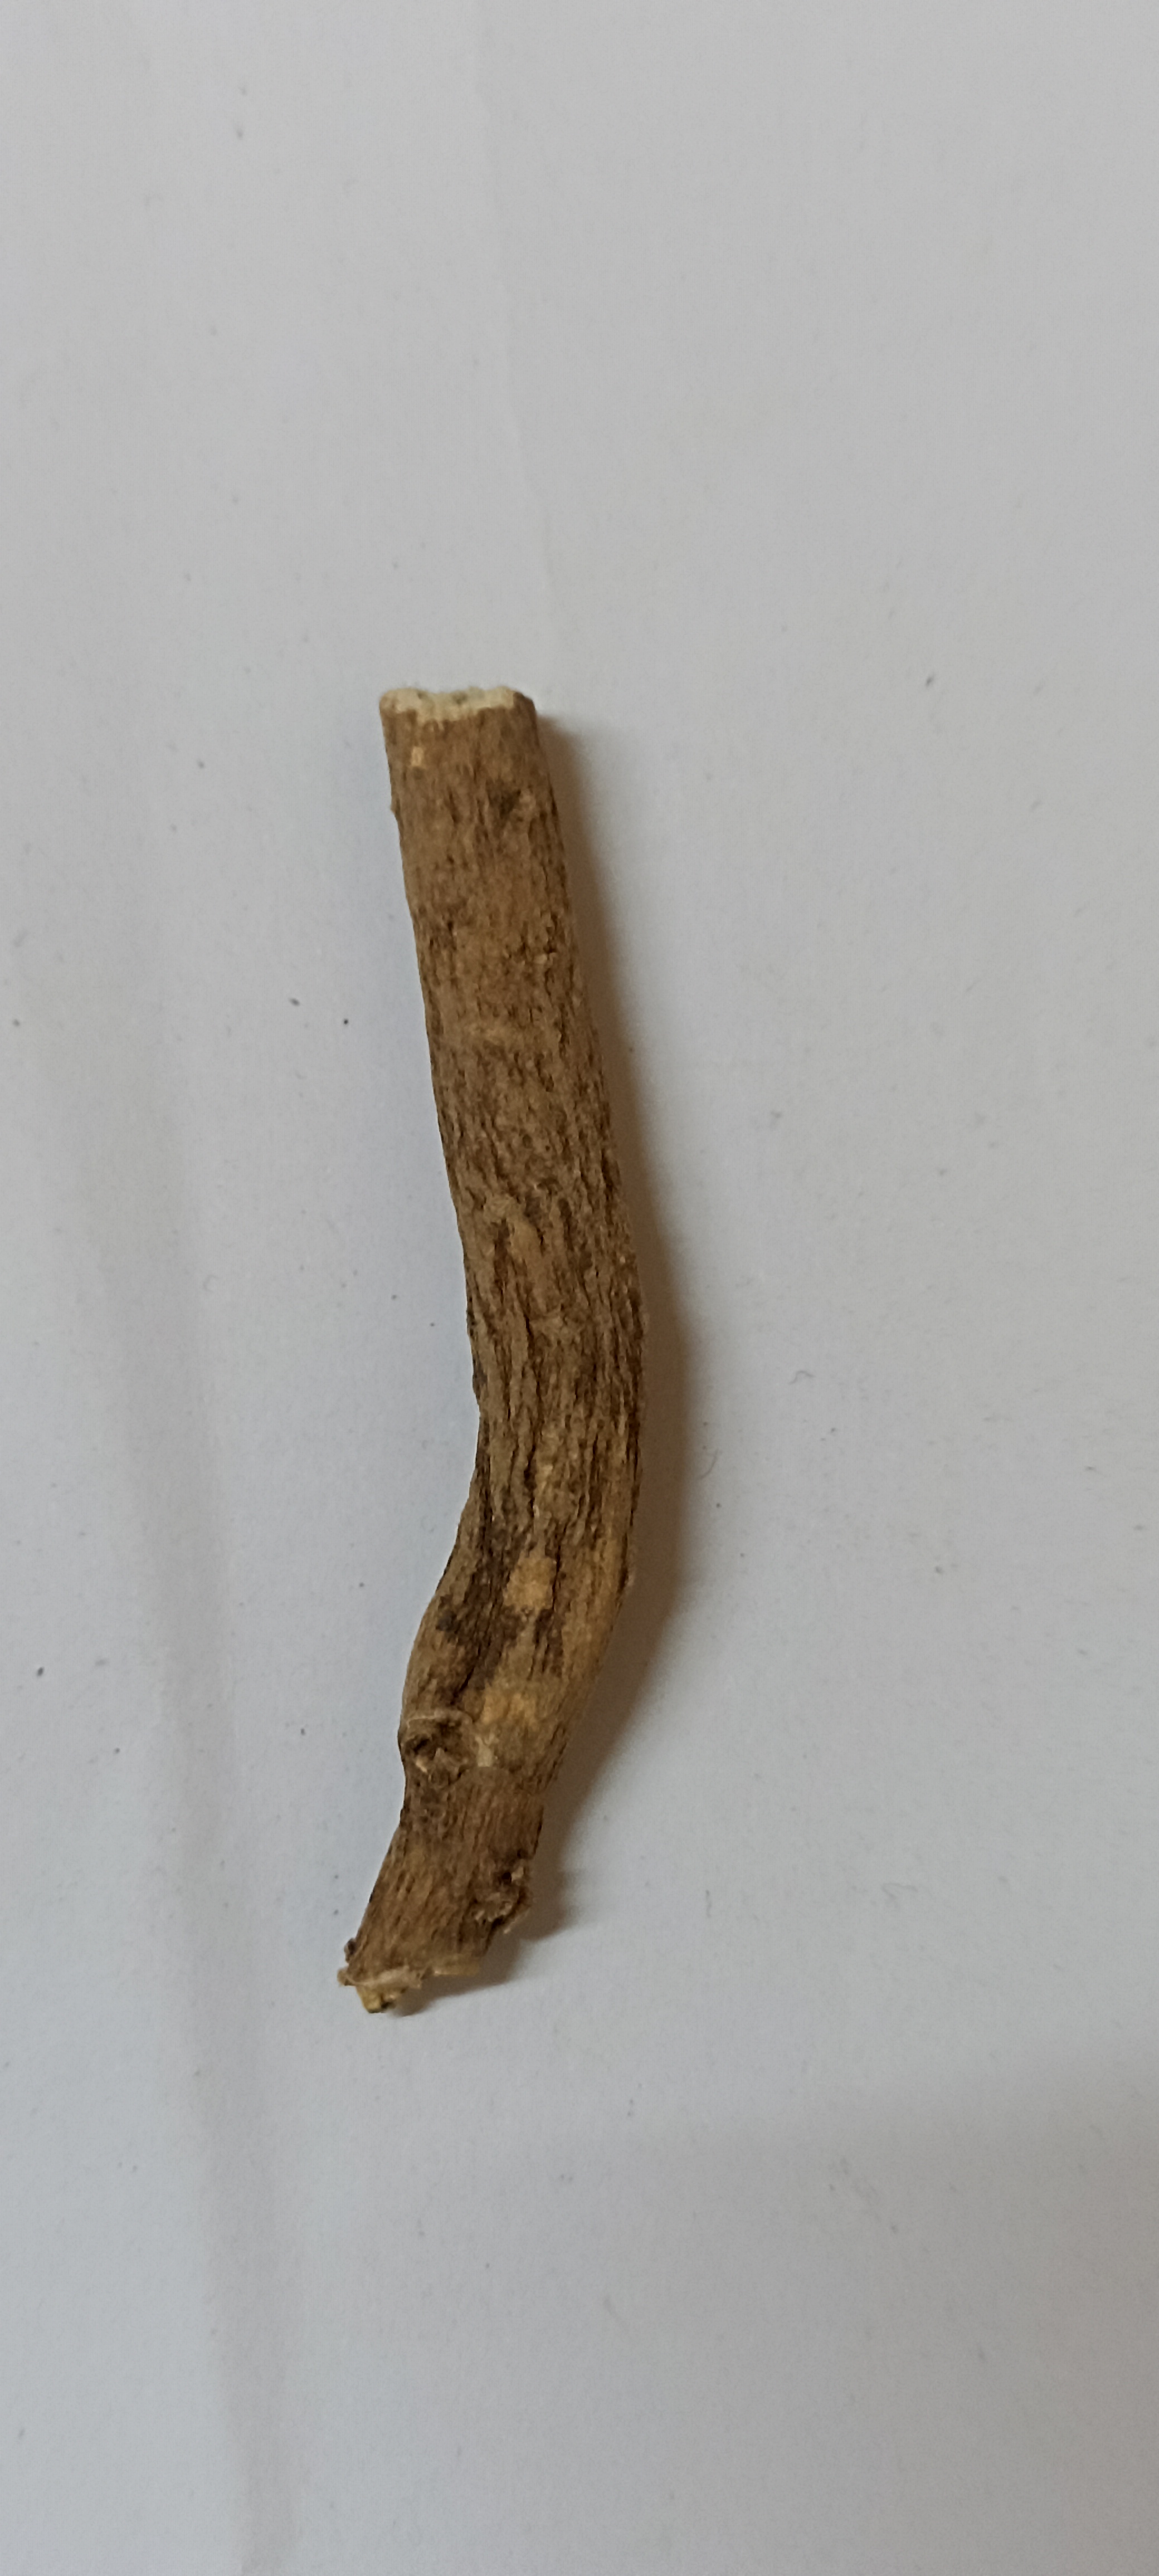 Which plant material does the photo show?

ashwagandha
